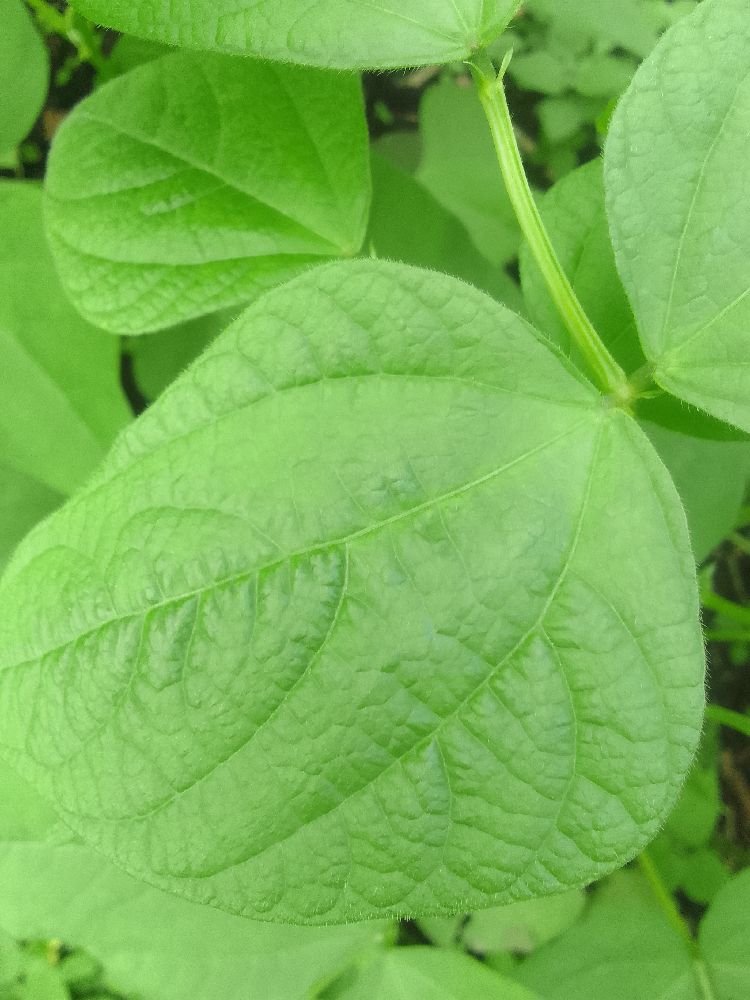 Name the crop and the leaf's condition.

common bean, healthy
